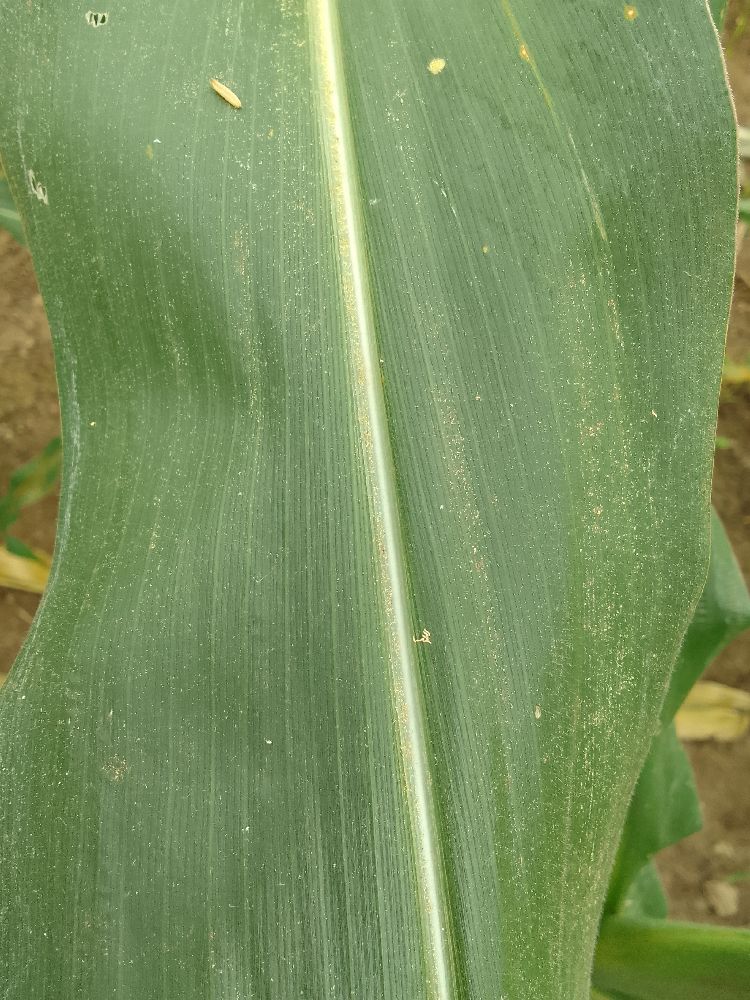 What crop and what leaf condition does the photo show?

maize, healthy
